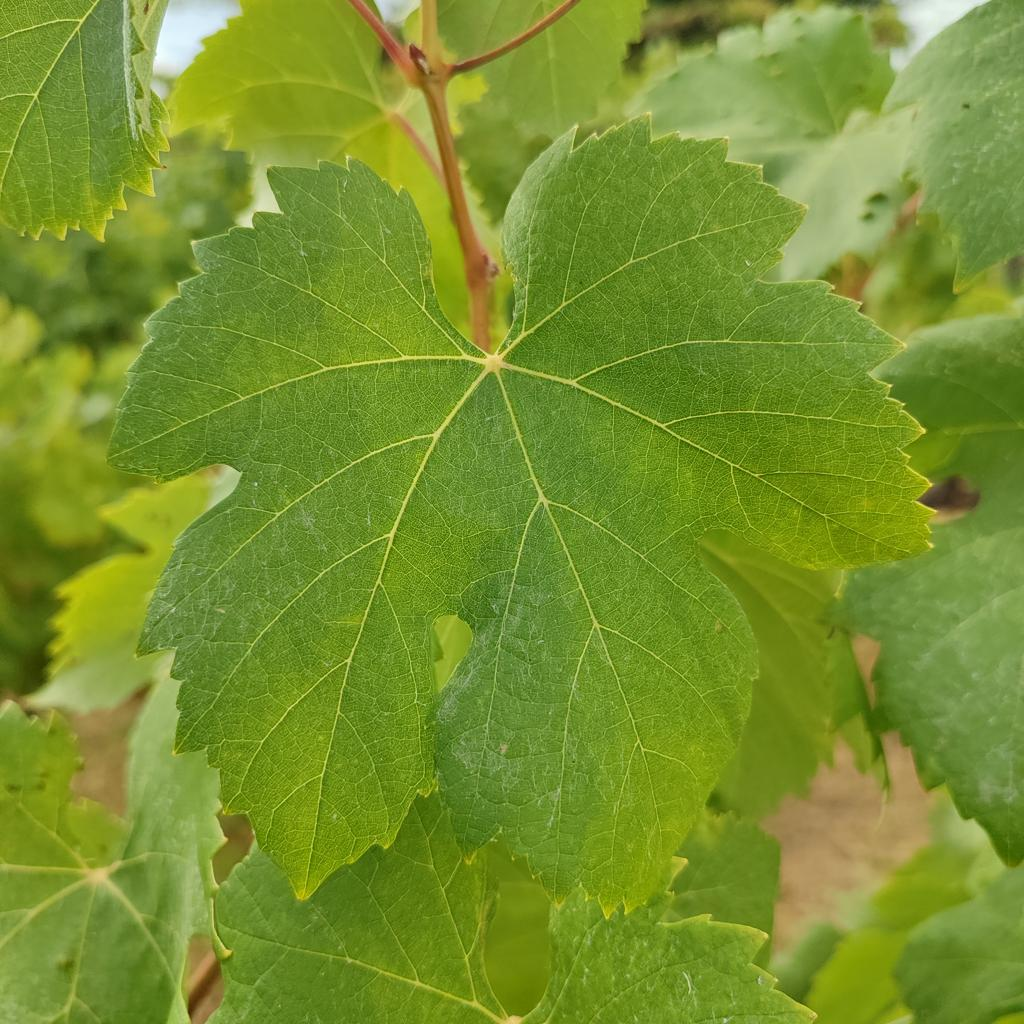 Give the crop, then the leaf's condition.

grapevine, healthy
